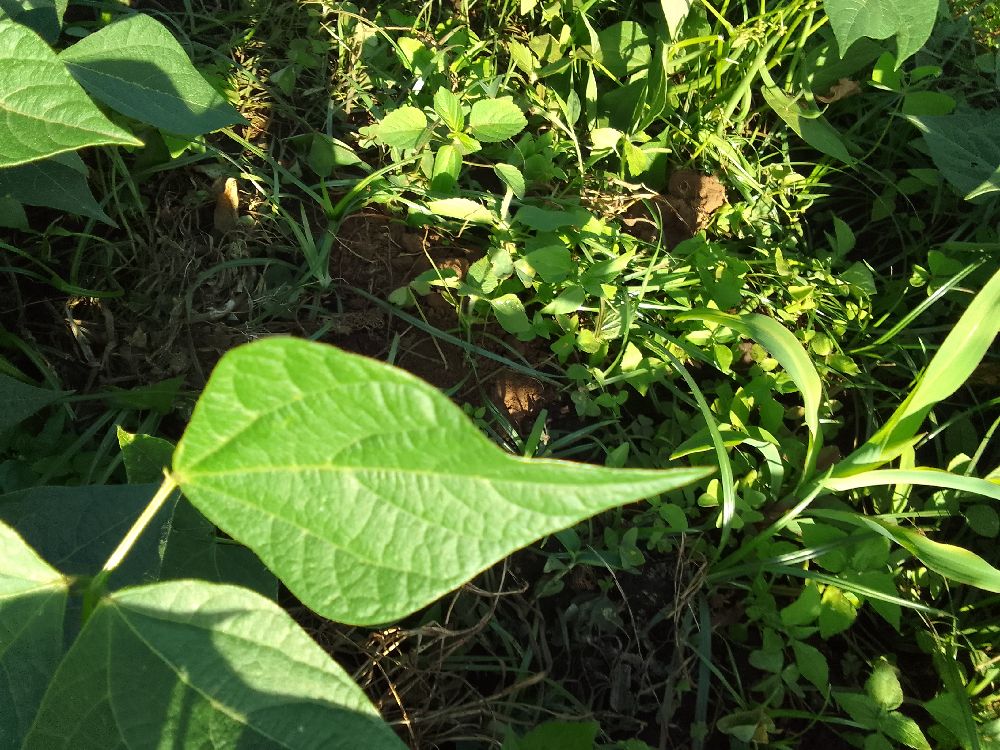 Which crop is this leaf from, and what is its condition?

common bean, healthy
